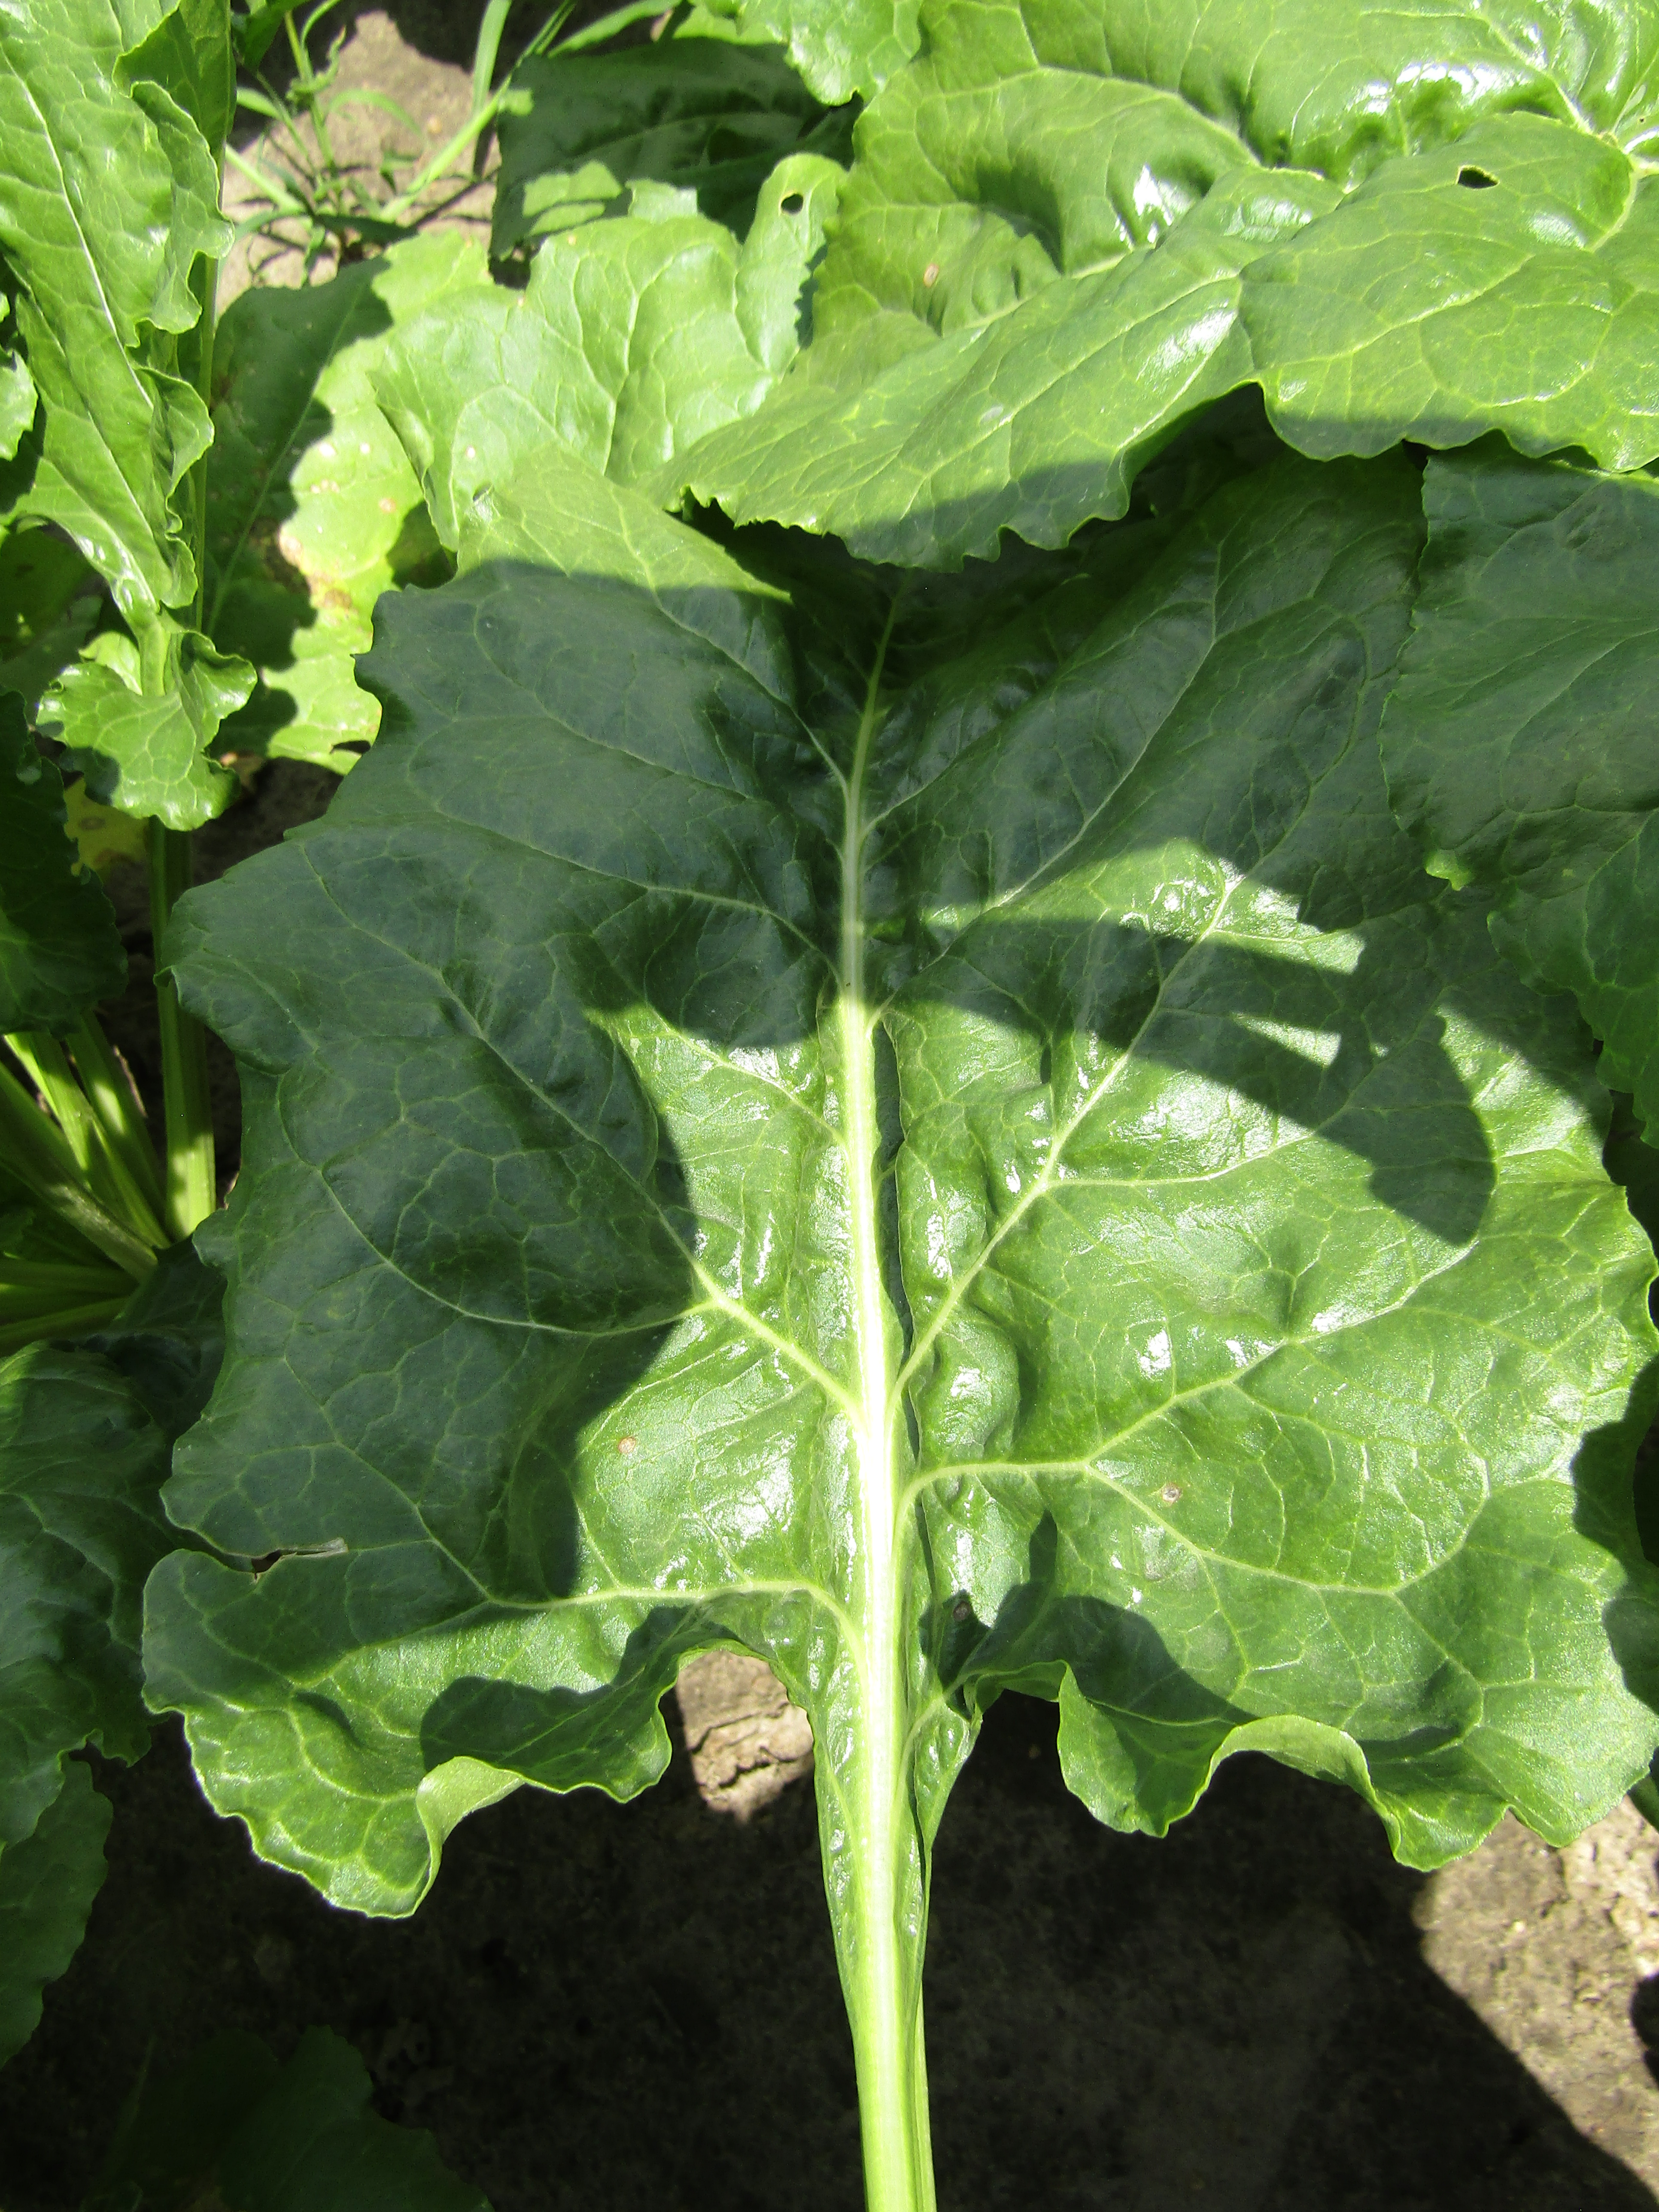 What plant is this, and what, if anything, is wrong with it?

beet, cercospora
